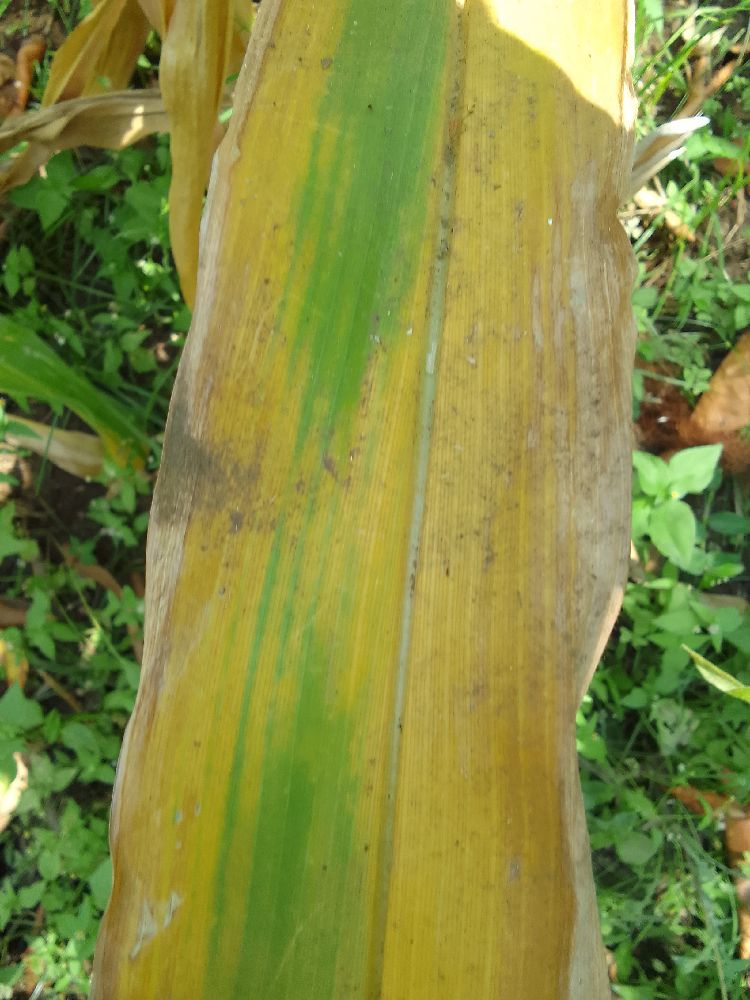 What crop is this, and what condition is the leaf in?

maize, maize lethal necrosis
